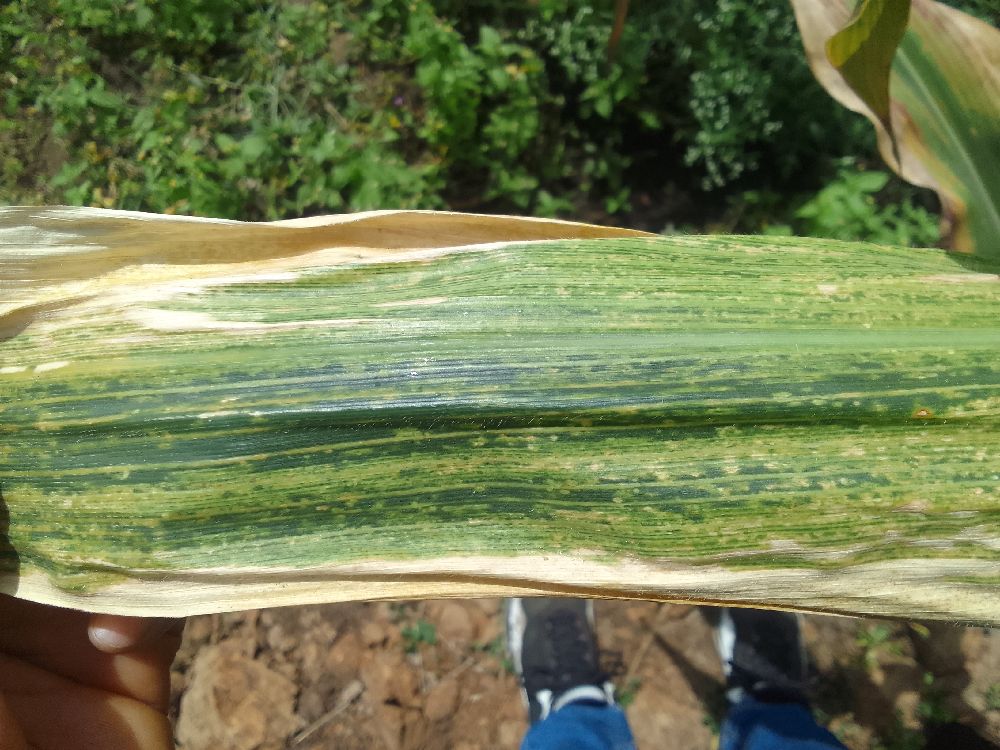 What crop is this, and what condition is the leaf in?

maize, maize lethal necrosis
